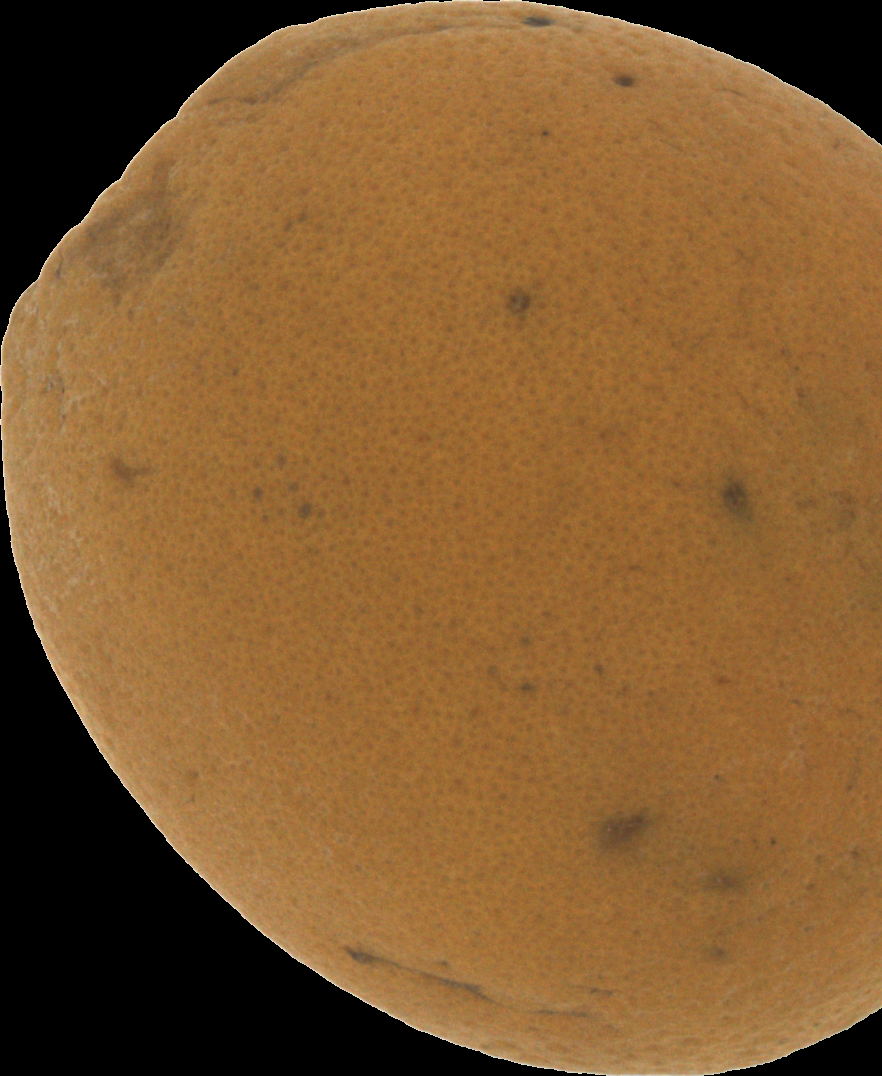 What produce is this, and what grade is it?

orange, bad
